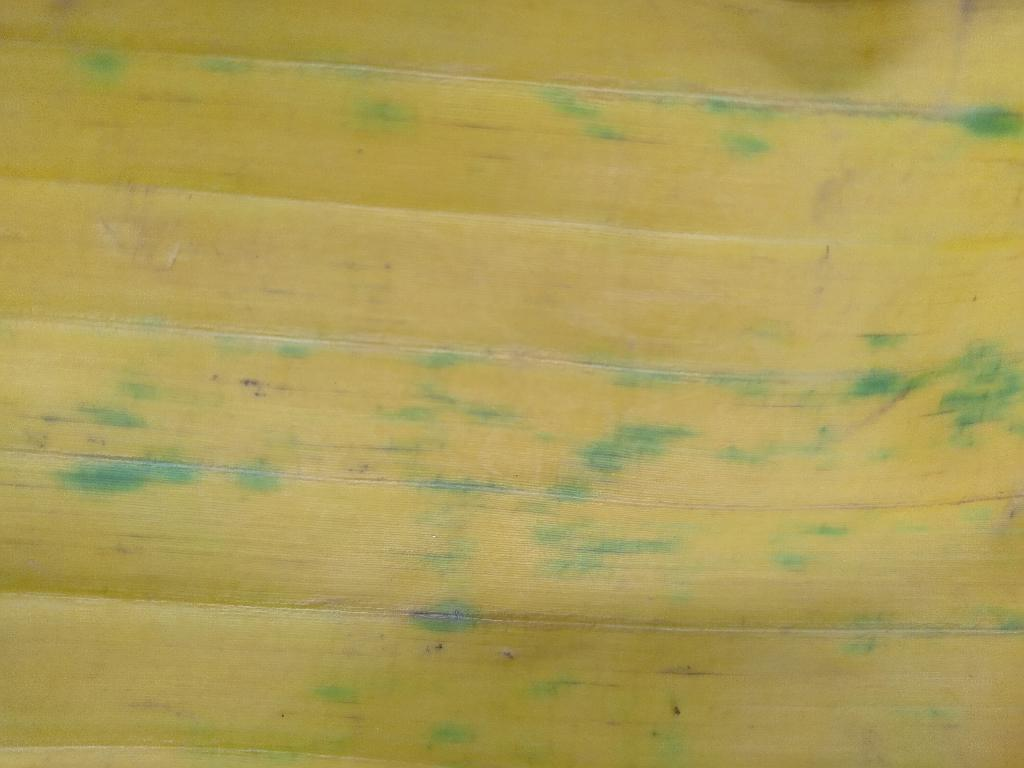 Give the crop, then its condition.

banana, fusarium wilt race 1
